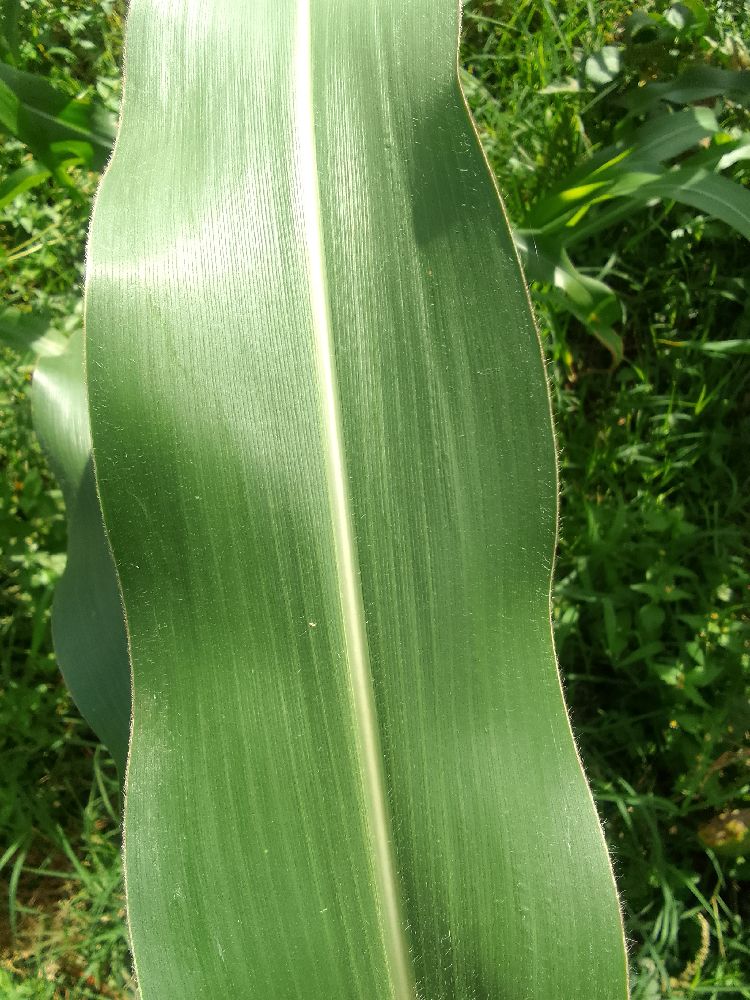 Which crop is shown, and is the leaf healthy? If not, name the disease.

maize, healthy
